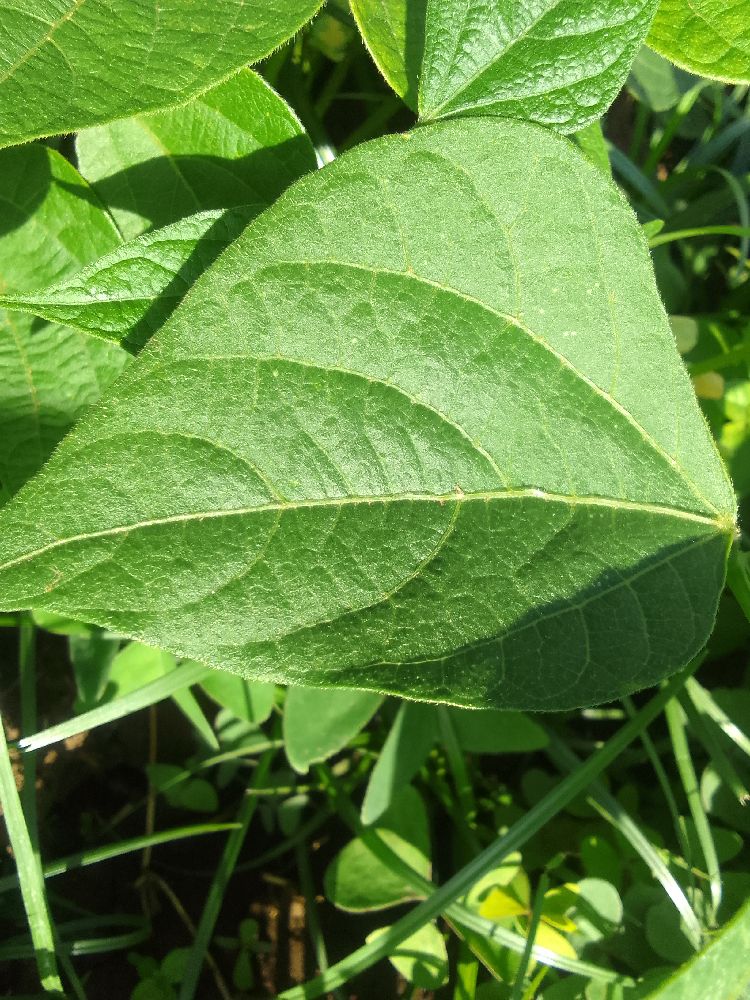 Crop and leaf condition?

common bean, healthy
